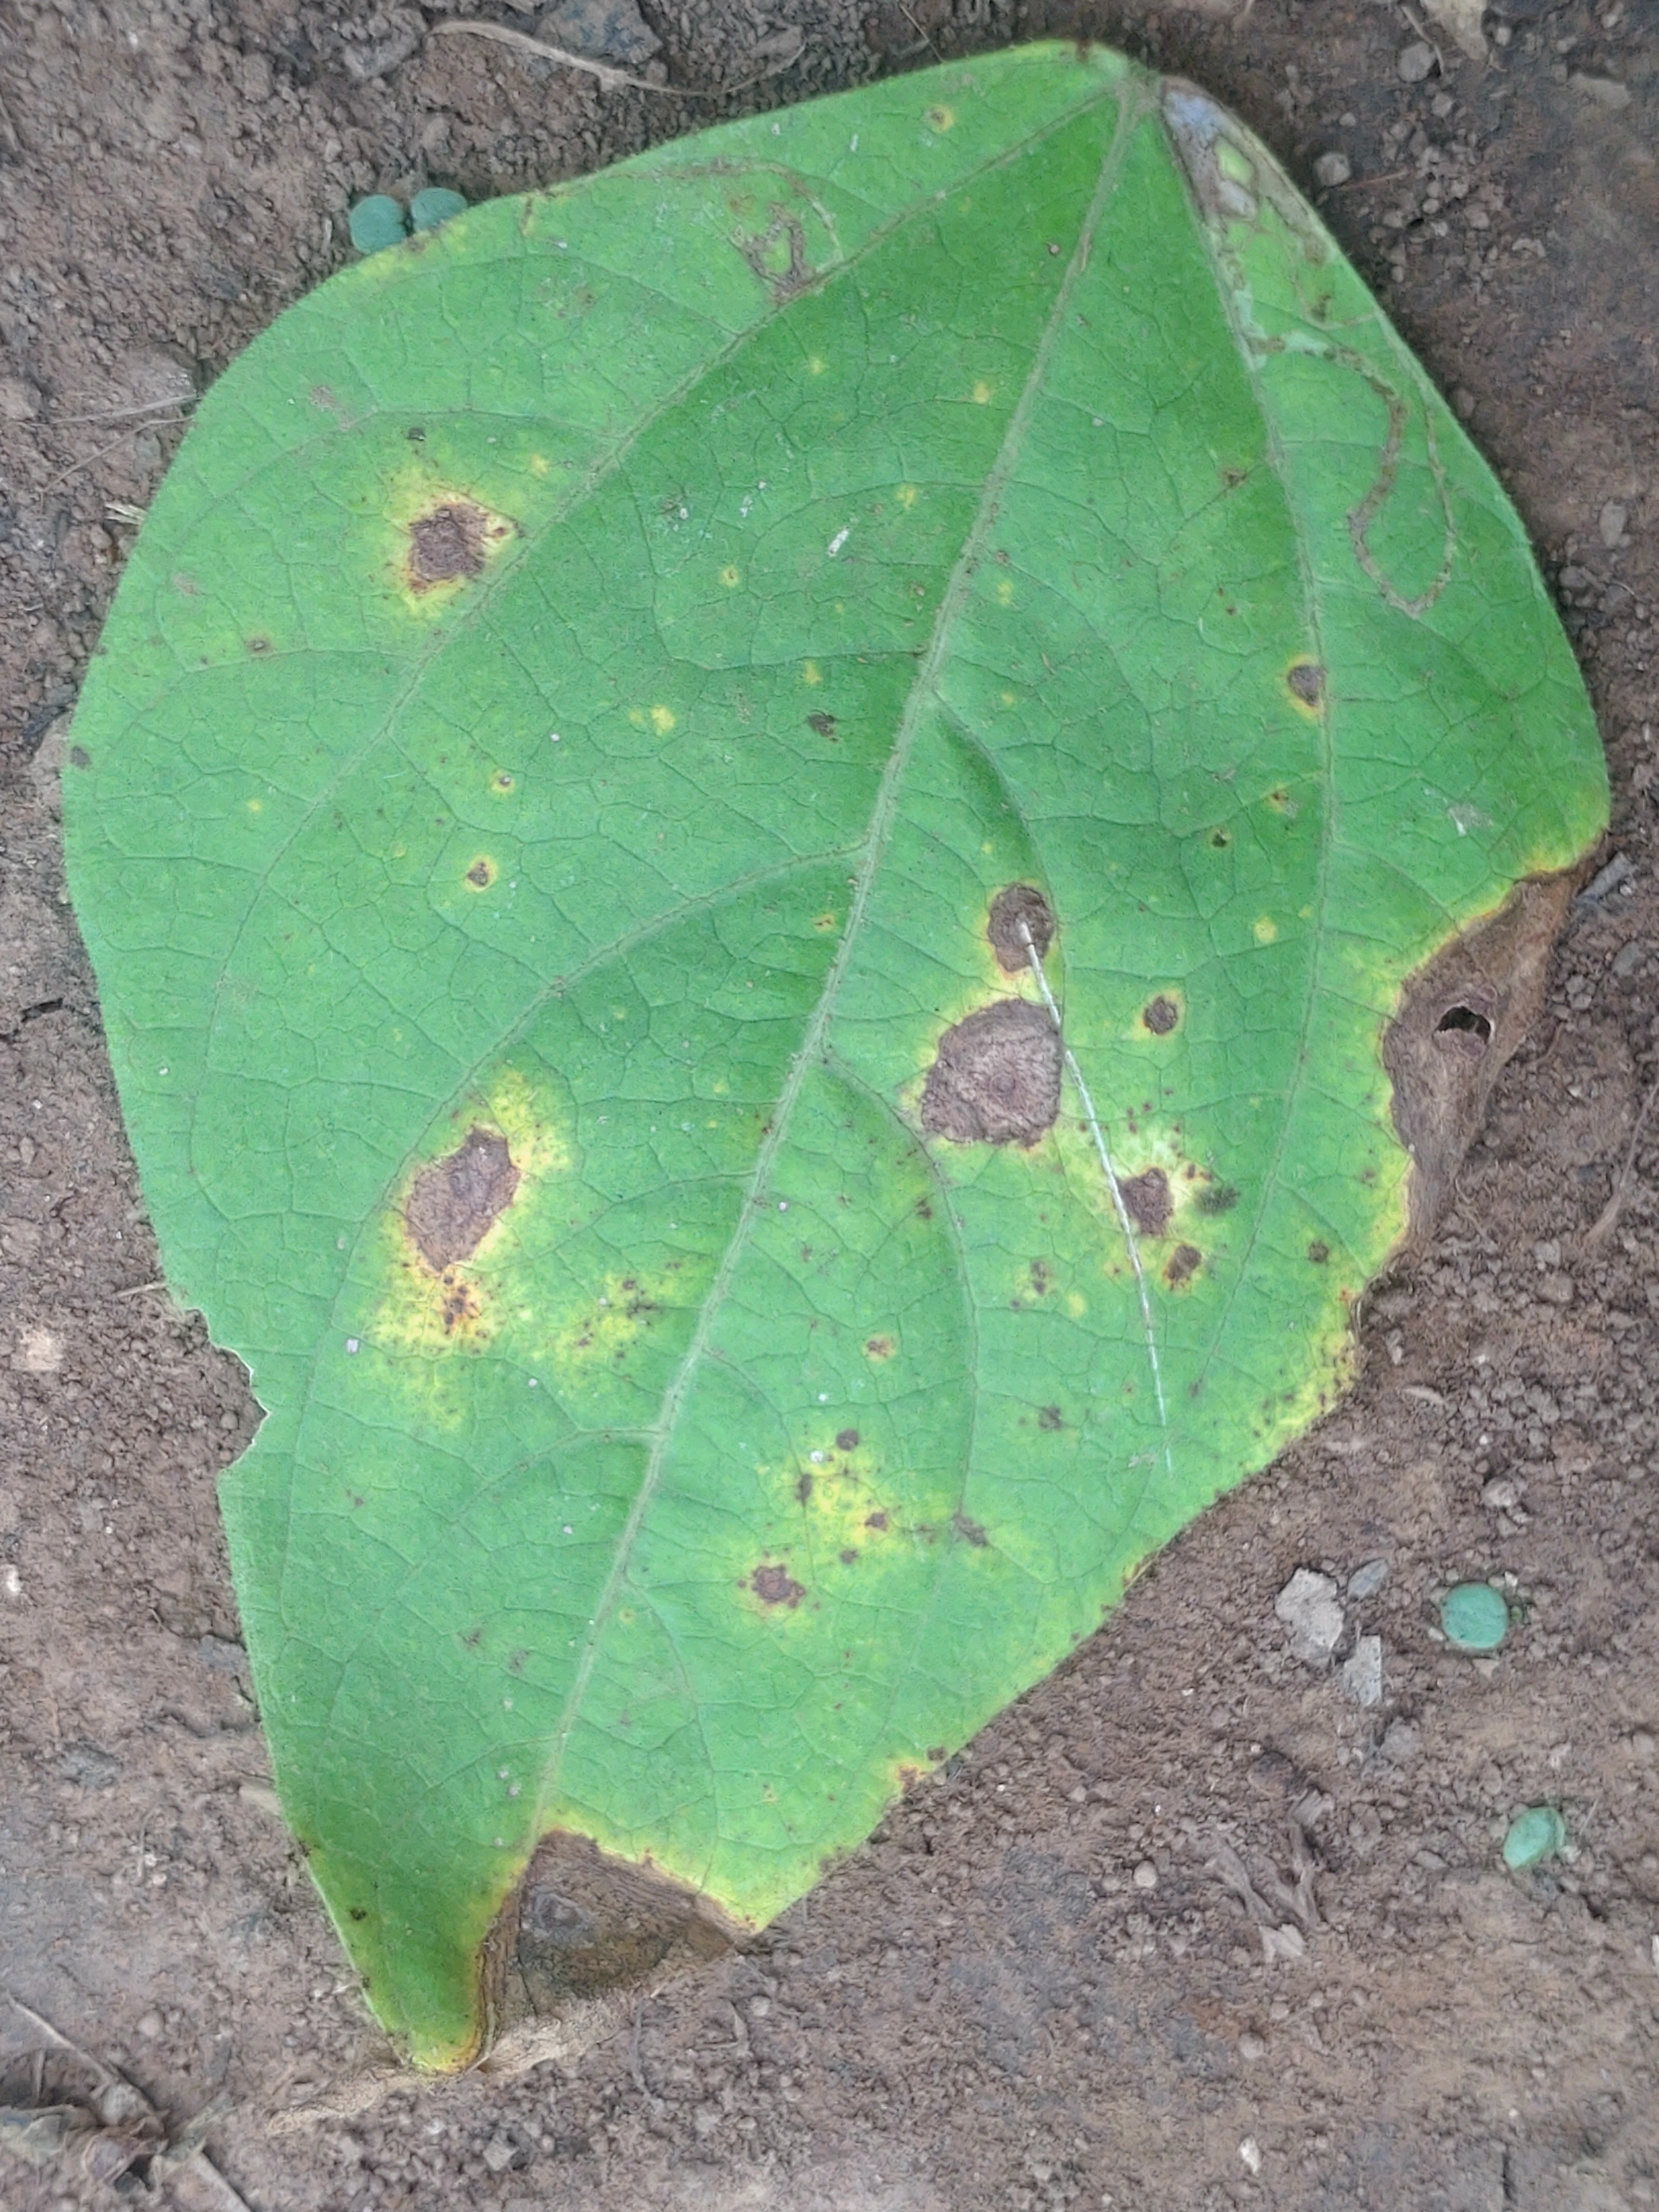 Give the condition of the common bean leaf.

rust
